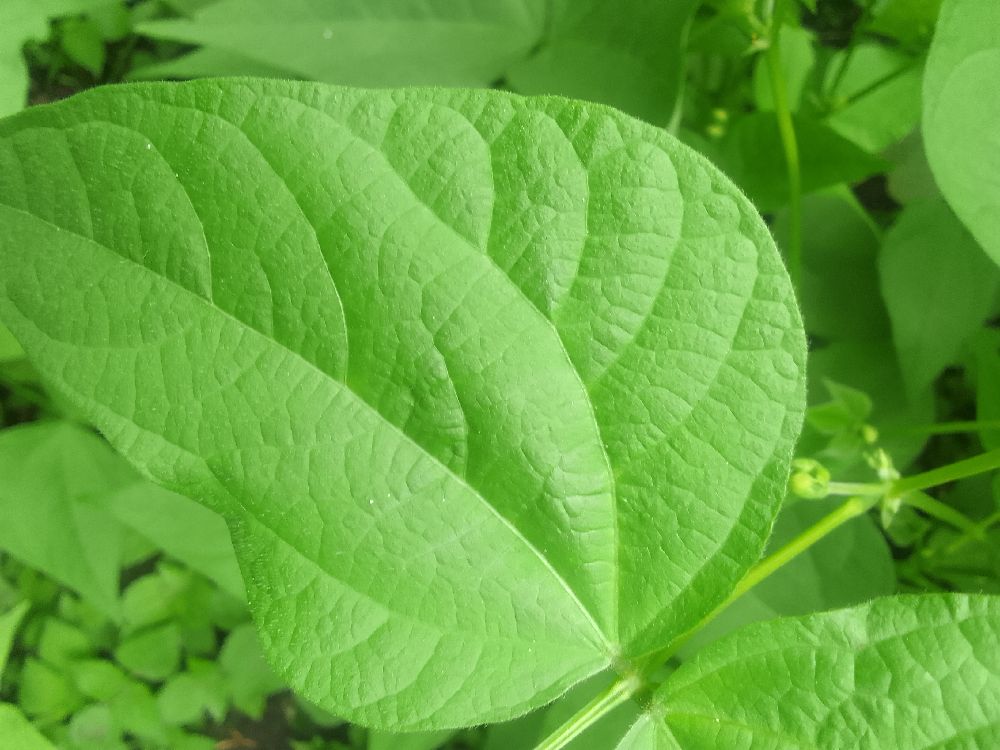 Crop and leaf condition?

common bean, healthy
